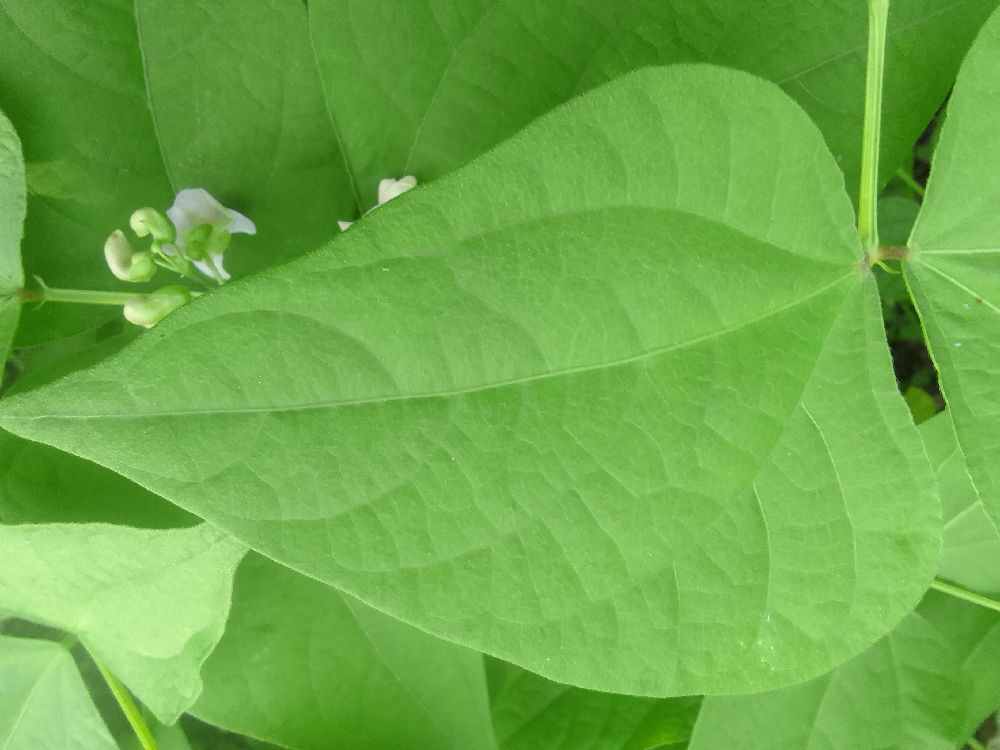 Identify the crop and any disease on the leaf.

common bean, healthy
